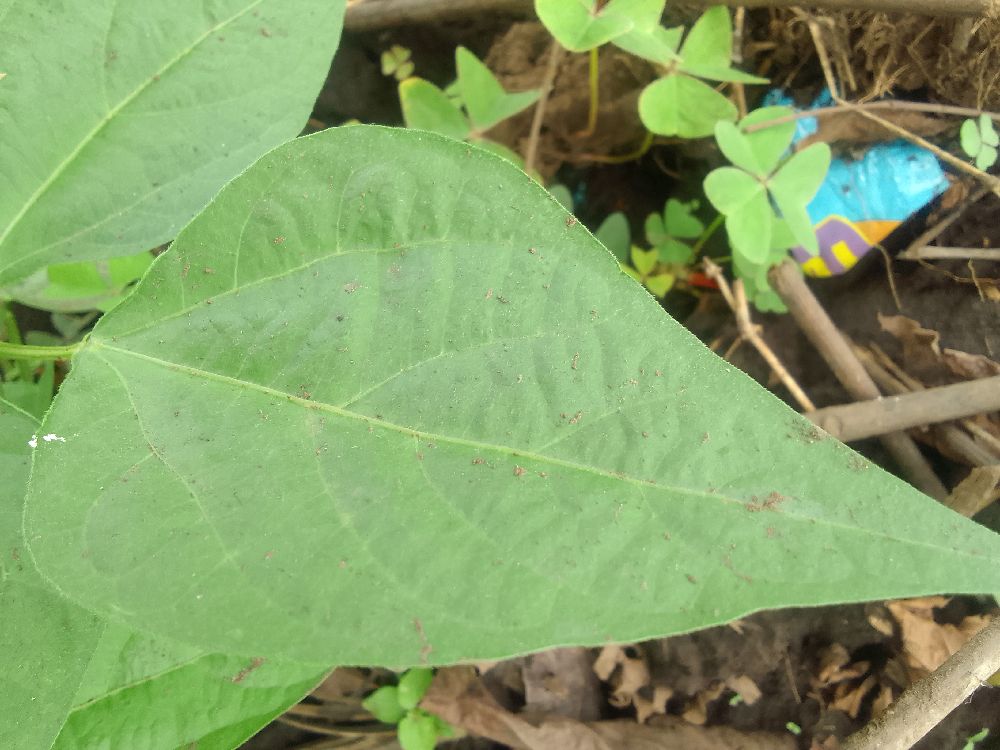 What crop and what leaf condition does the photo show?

common bean, healthy
